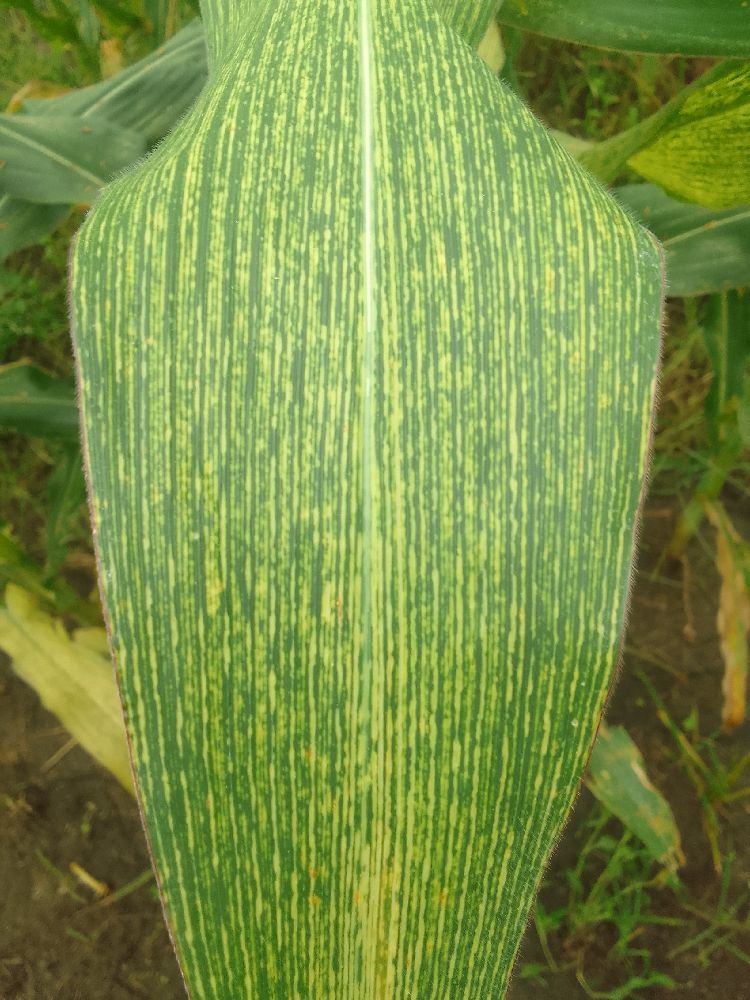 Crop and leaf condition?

maize, maize streak virus
